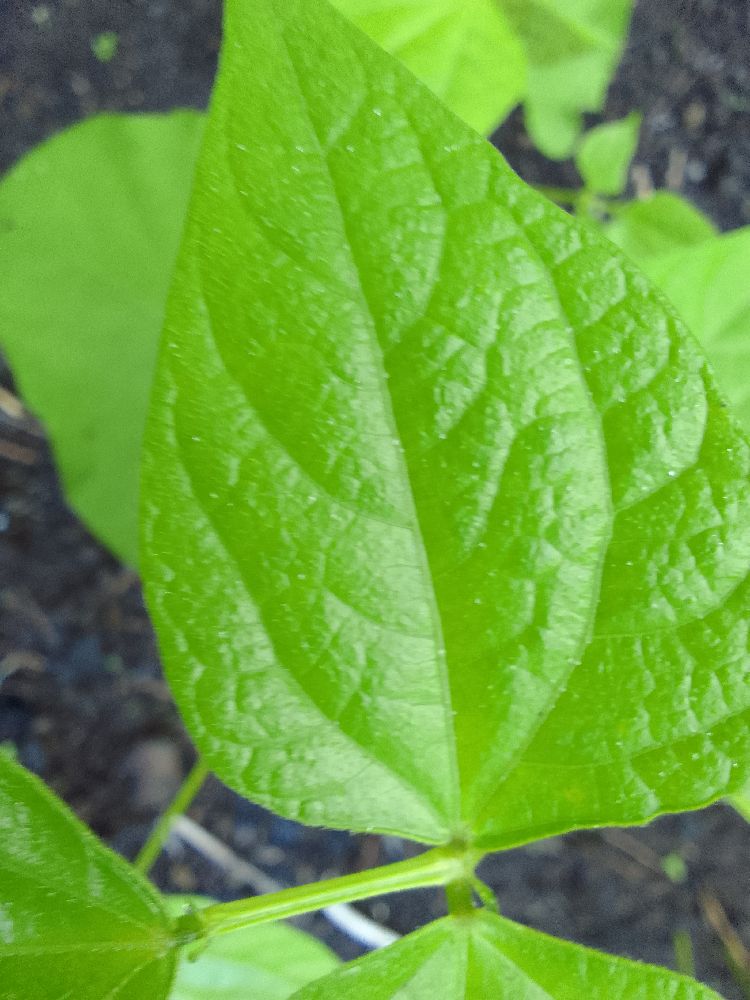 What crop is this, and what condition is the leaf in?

common bean, healthy
